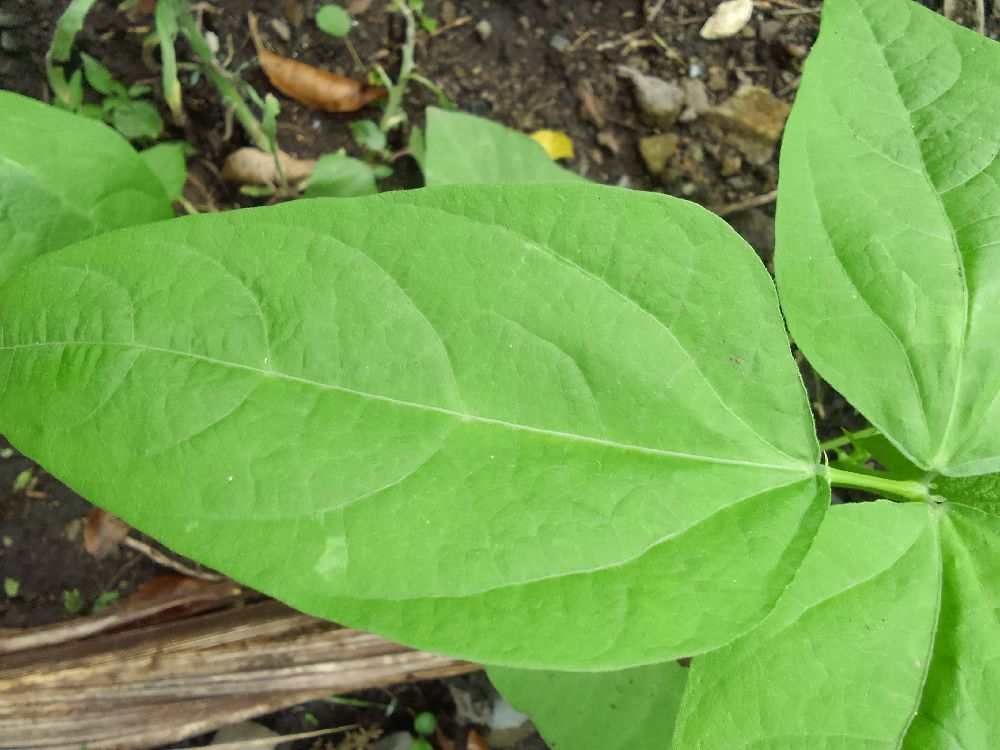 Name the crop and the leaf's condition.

common bean, healthy
